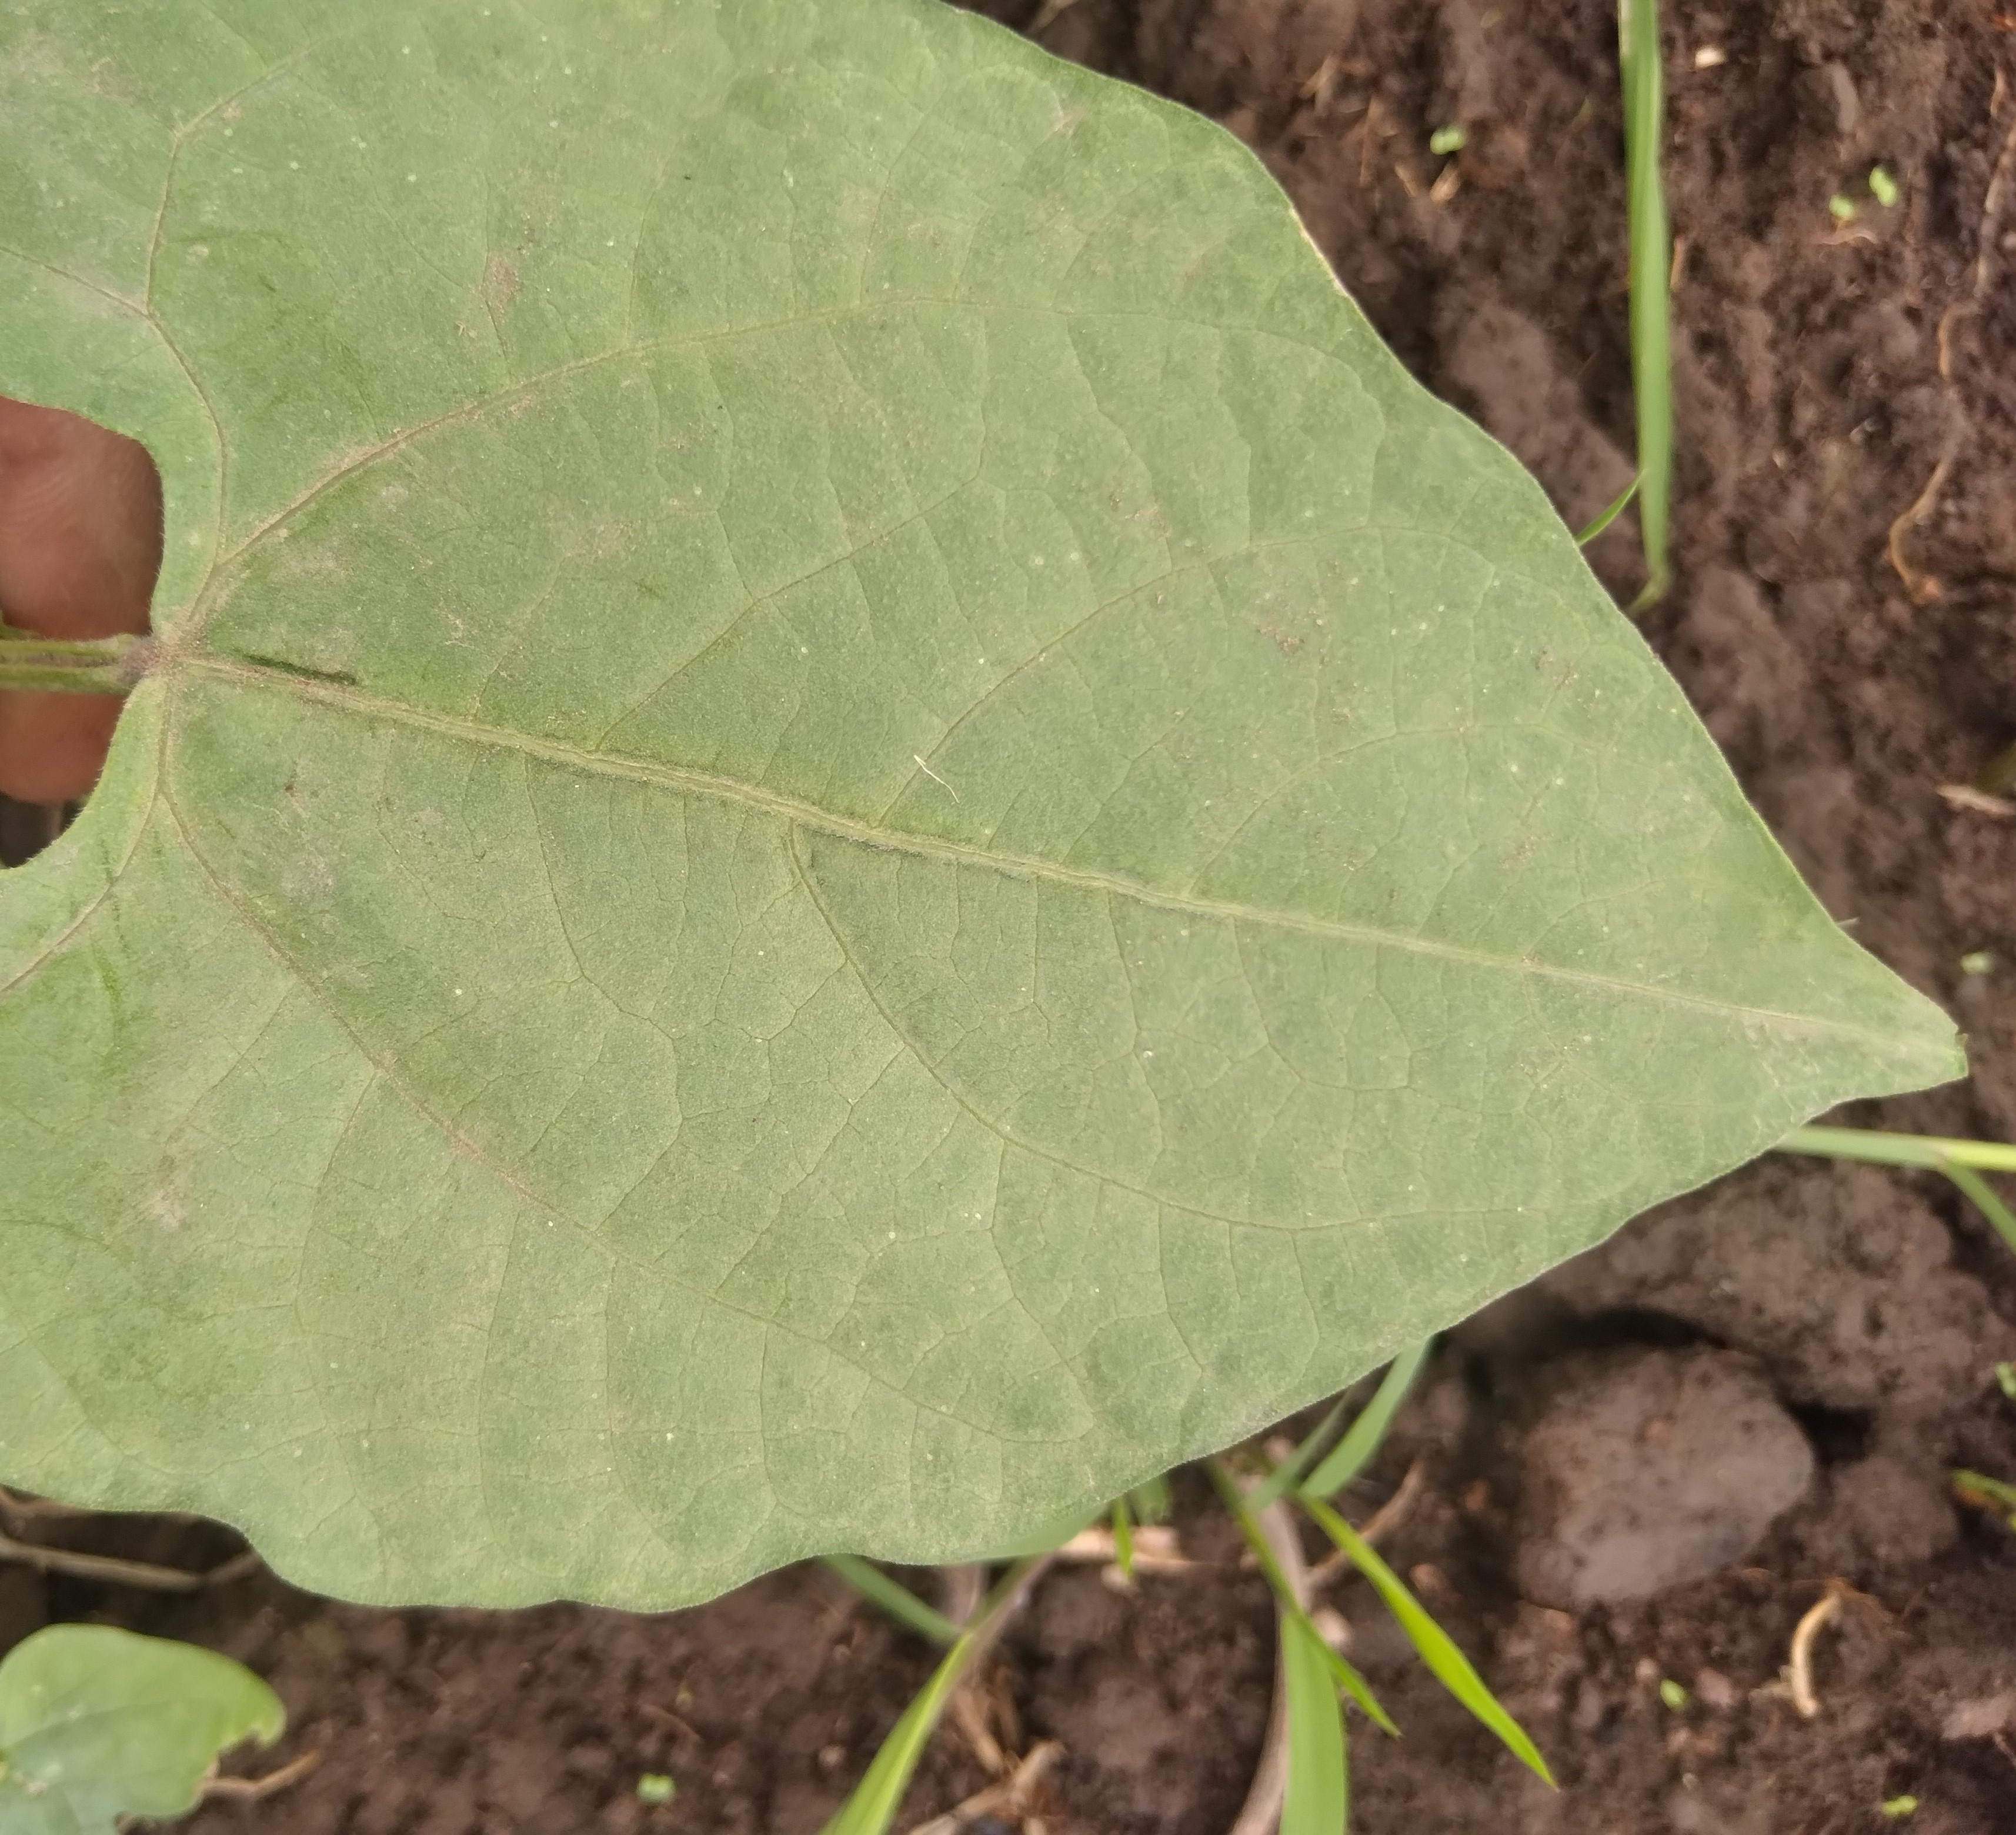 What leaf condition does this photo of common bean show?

healthy
